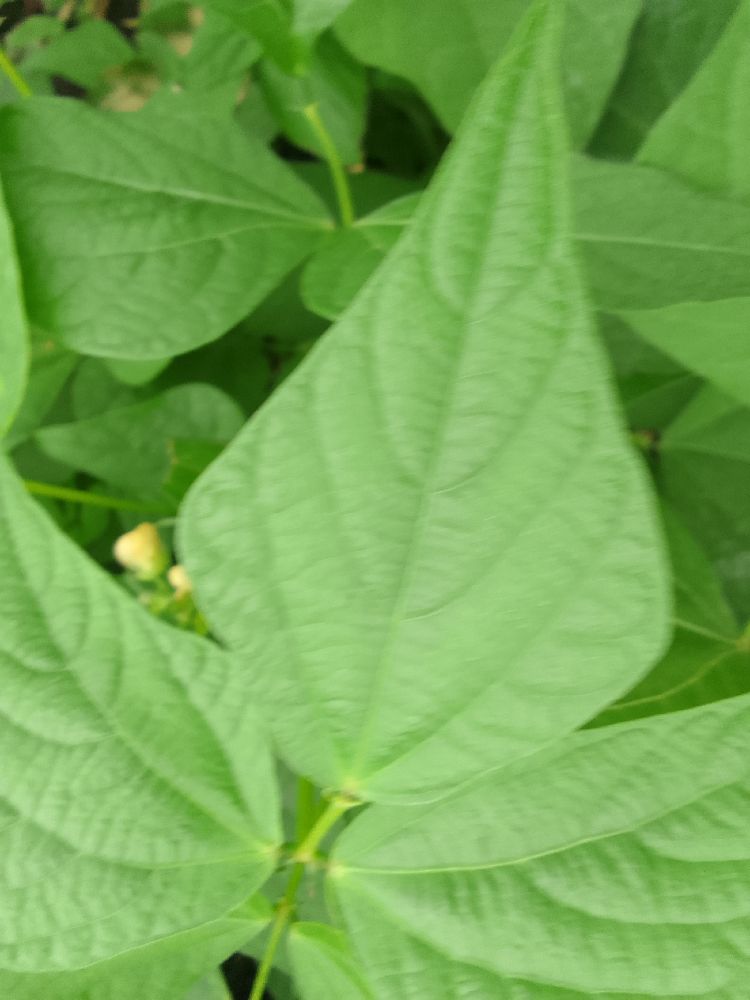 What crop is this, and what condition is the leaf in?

common bean, healthy
